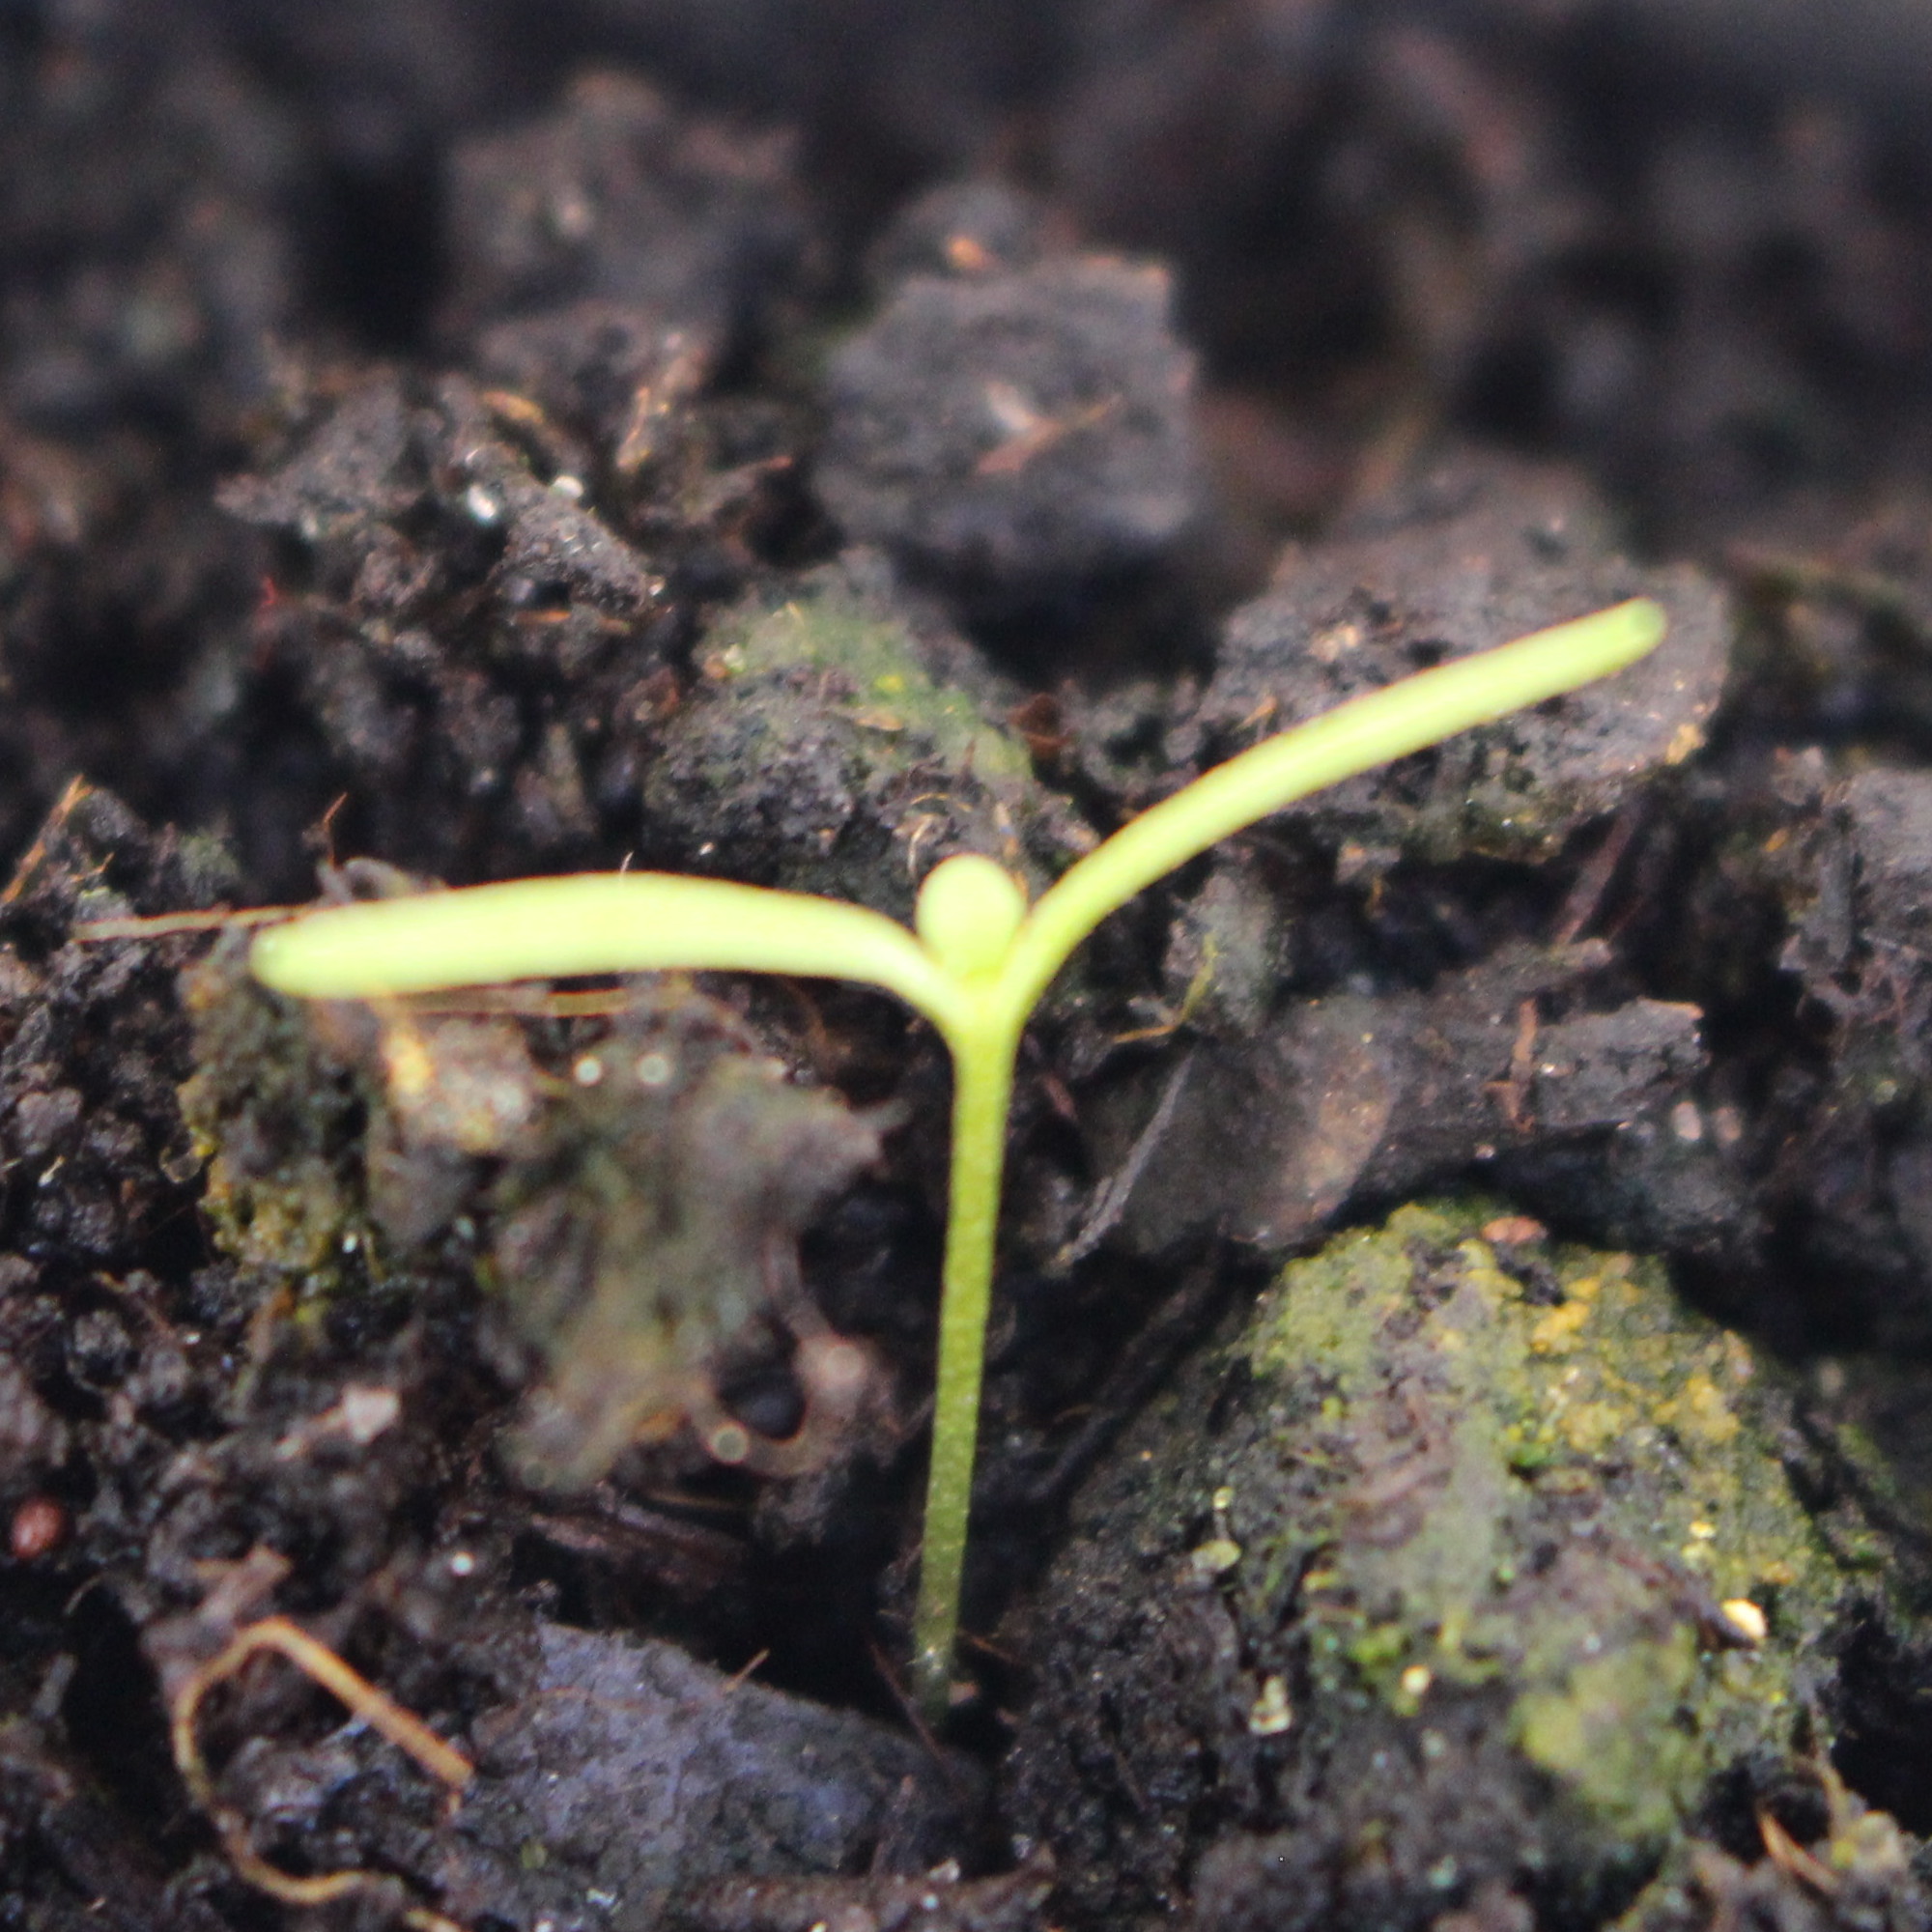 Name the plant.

Papaver rhoeas
